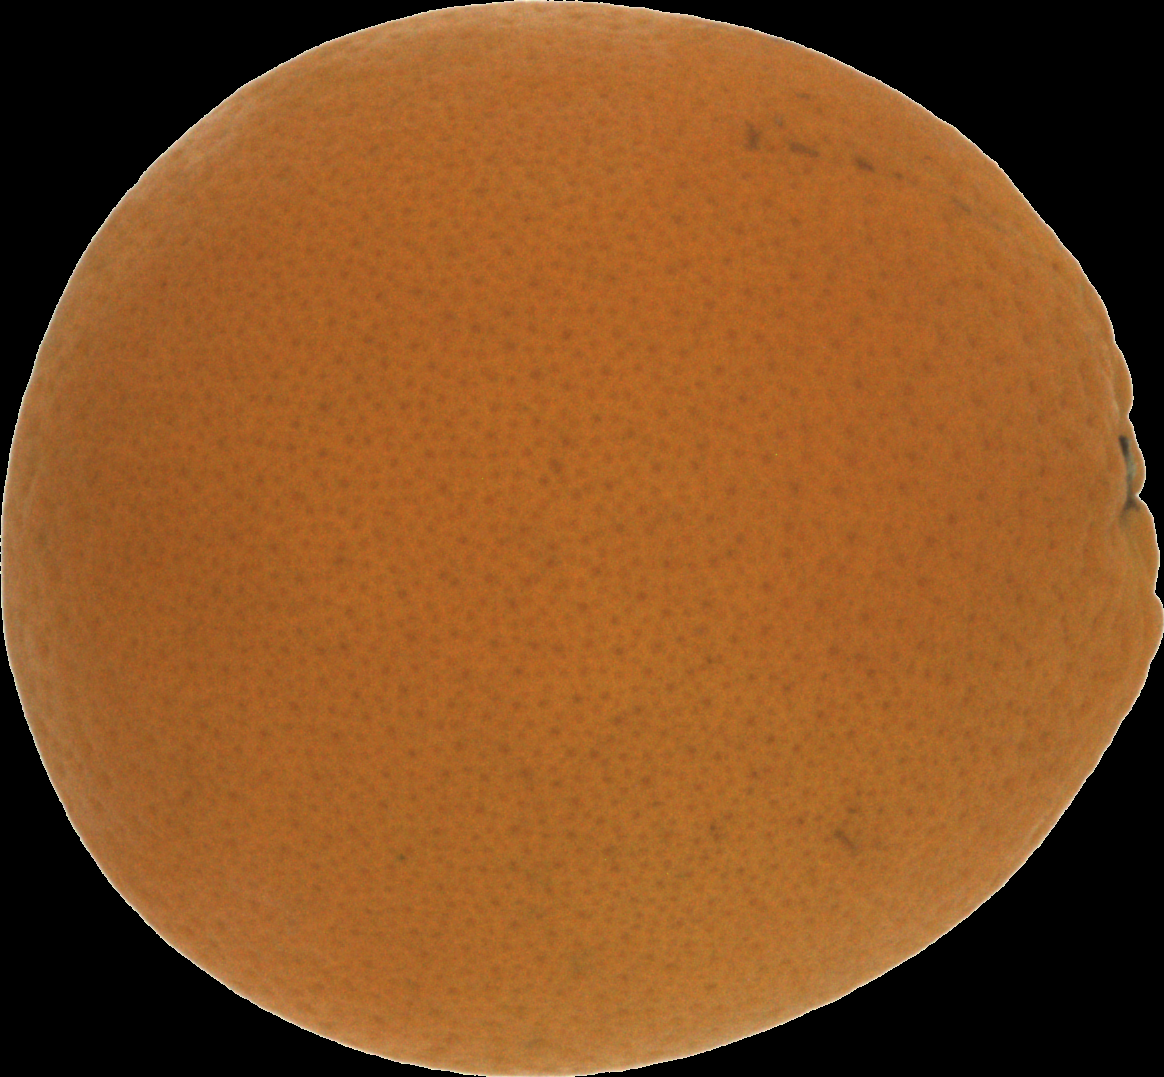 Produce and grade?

orange, good
